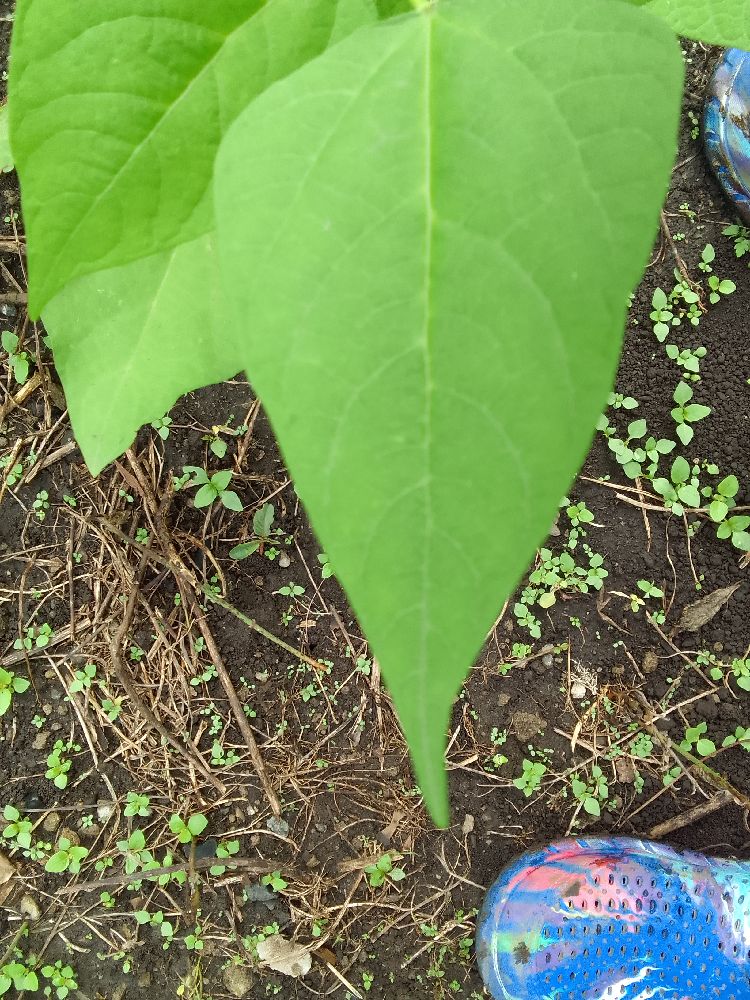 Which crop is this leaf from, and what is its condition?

common bean, healthy
